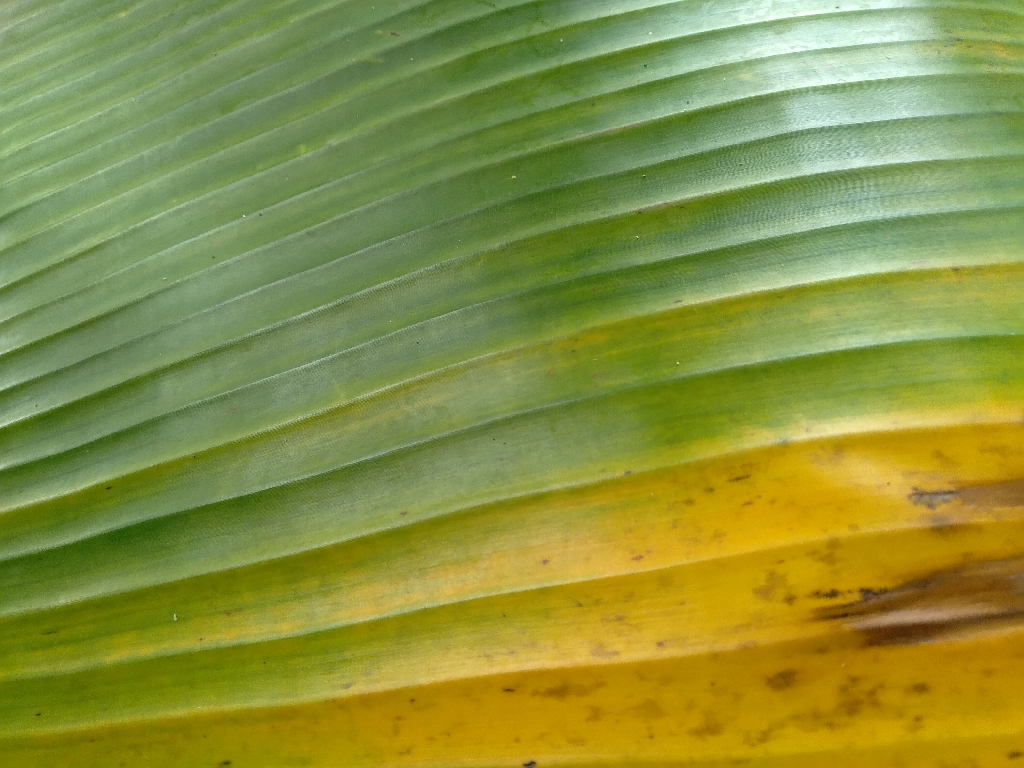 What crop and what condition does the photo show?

banana, fusarium wilt race 1
